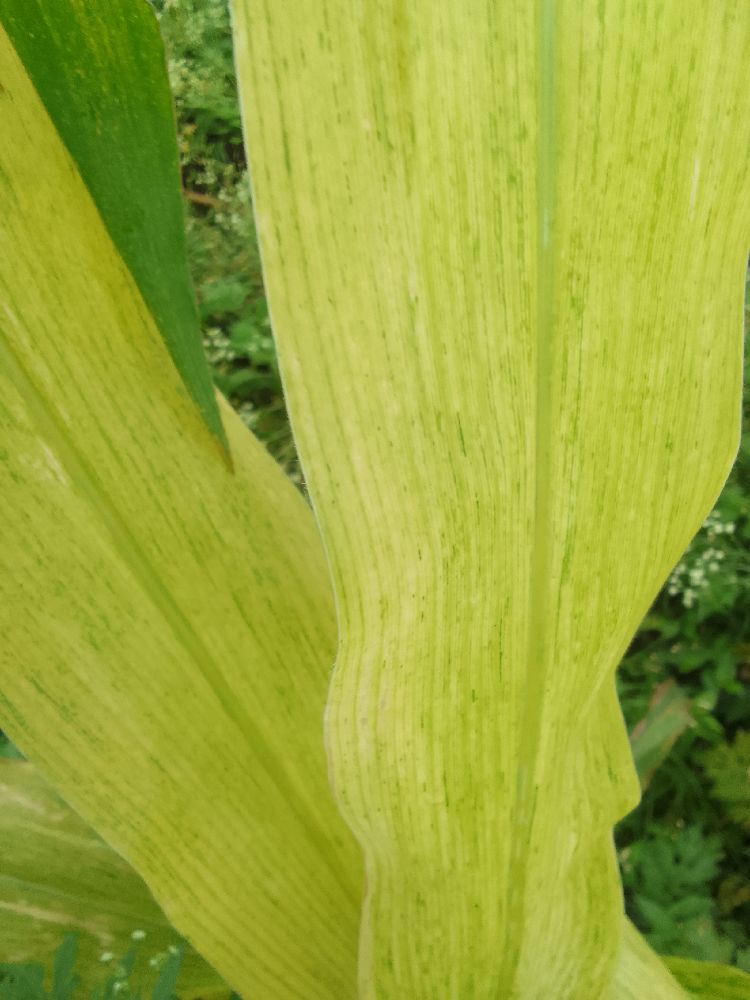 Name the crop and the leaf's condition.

maize, maize lethal necrosis
